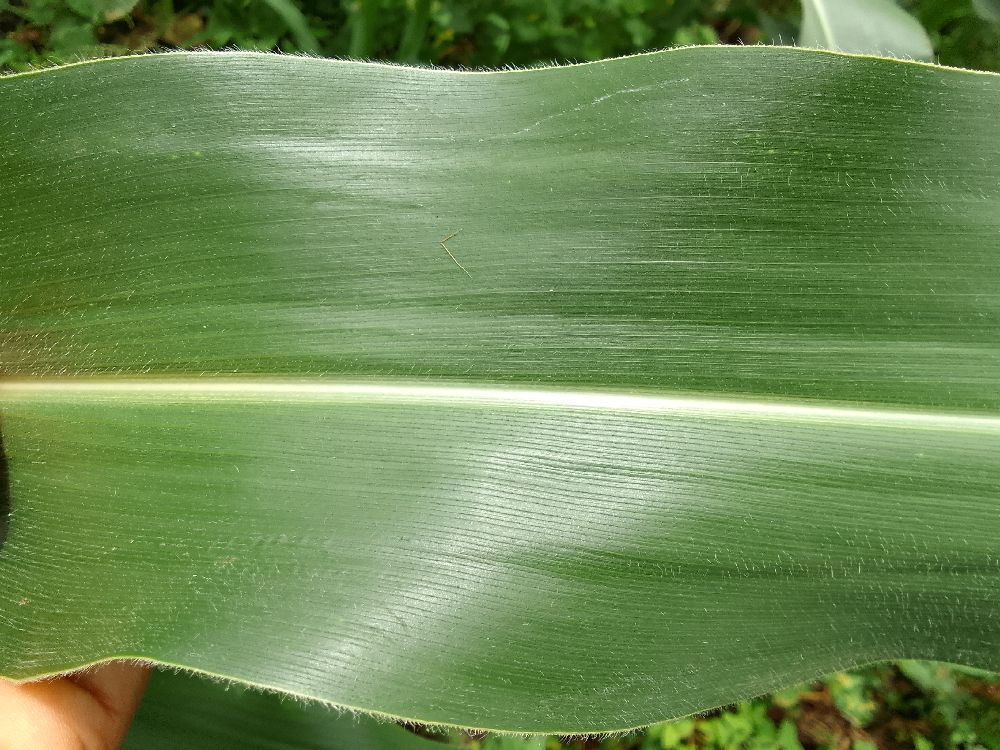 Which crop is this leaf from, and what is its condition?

maize, healthy
